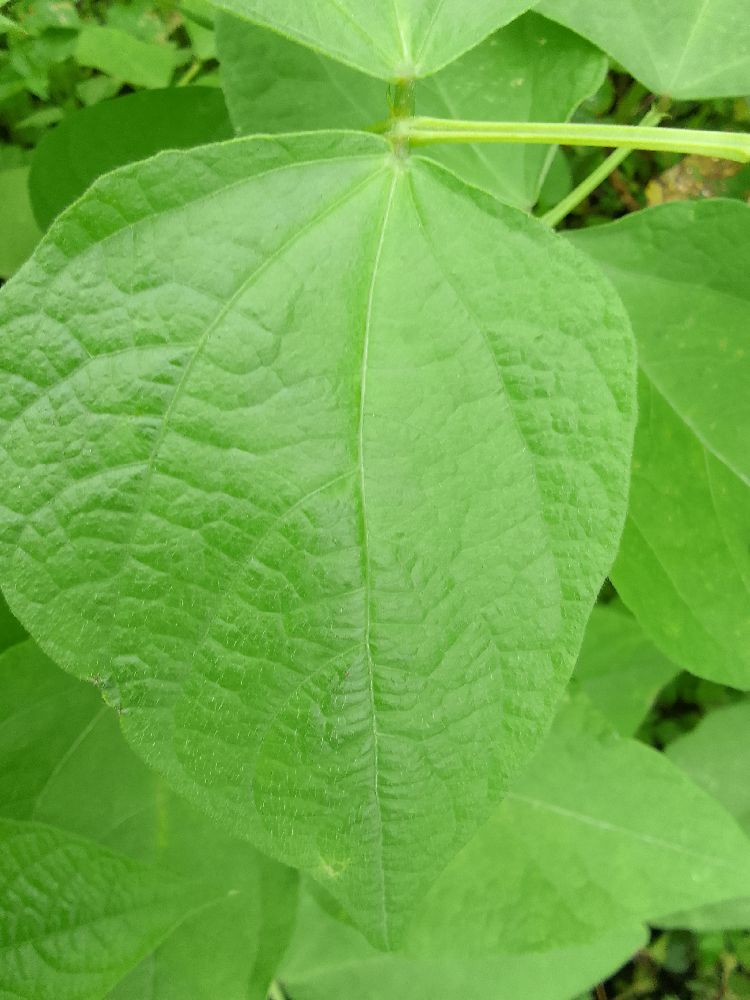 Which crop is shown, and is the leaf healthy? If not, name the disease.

common bean, healthy
